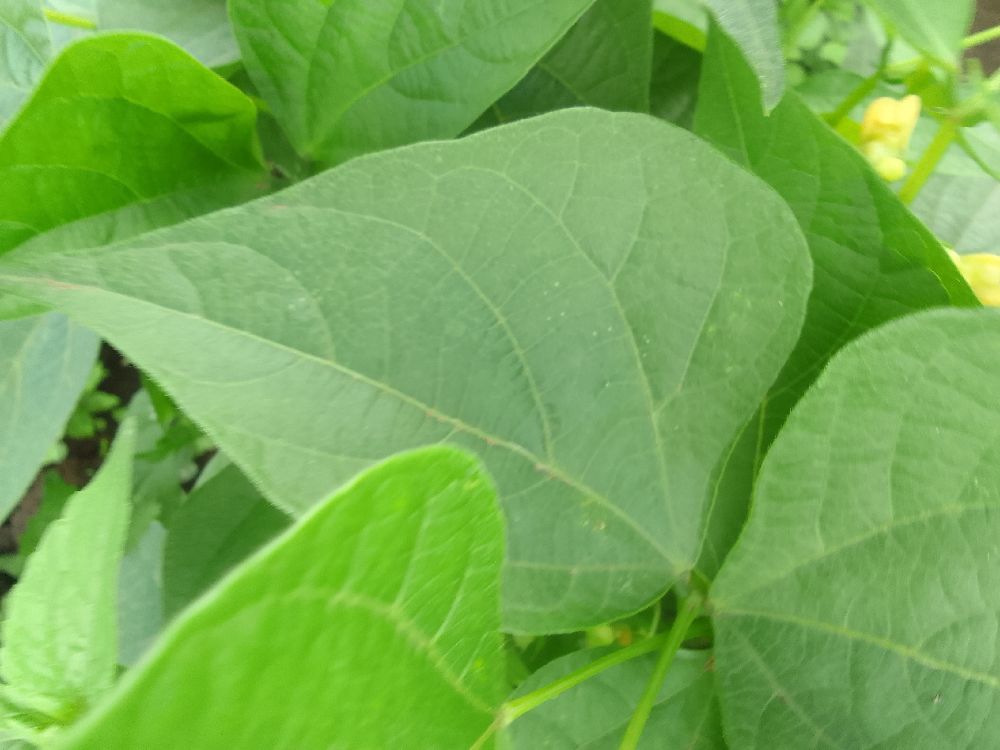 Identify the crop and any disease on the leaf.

common bean, healthy
